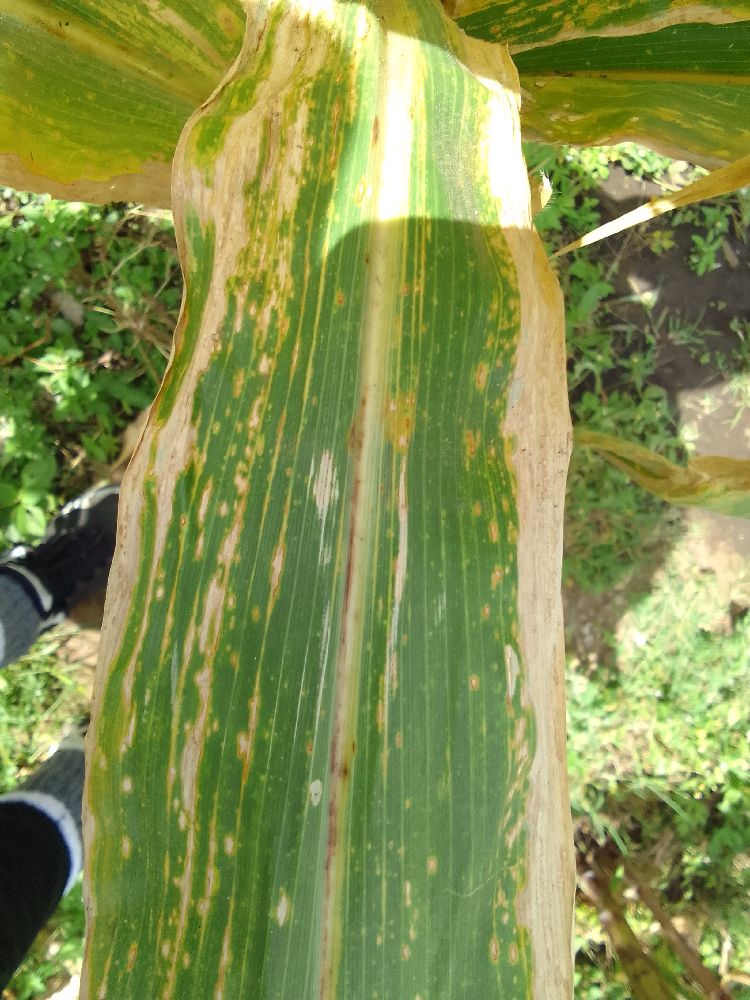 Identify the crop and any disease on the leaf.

maize, maize lethal necrosis
